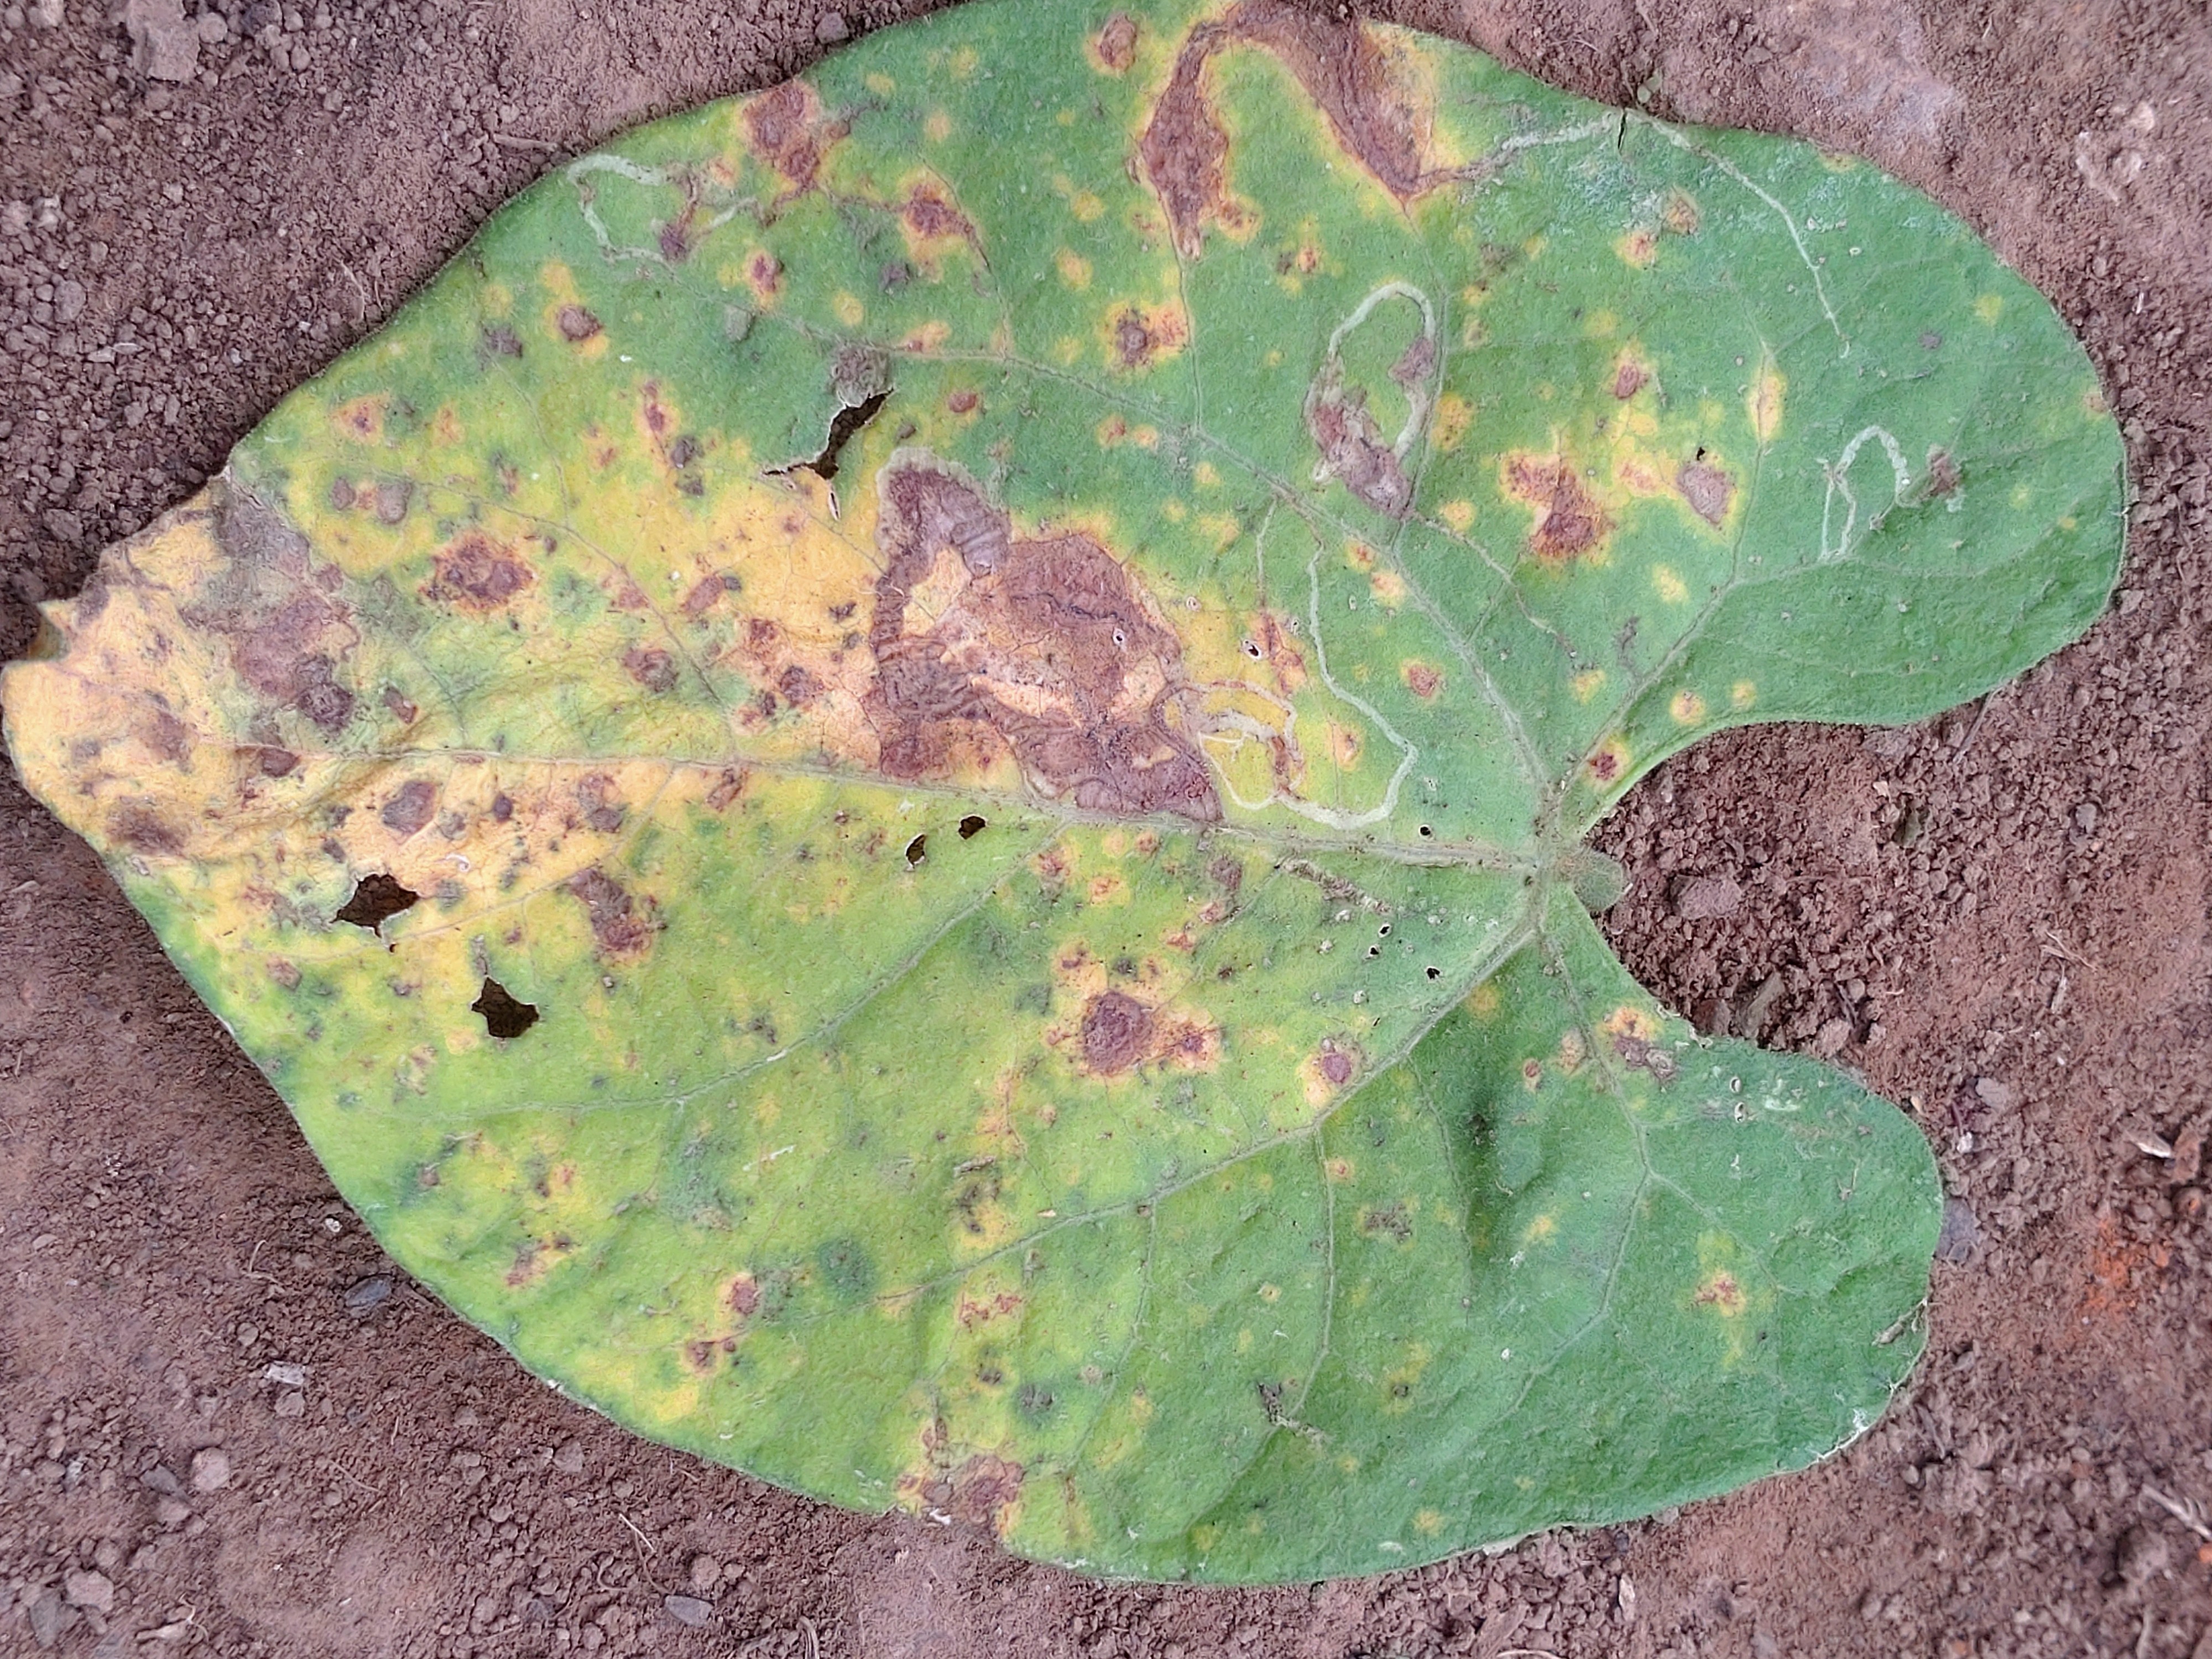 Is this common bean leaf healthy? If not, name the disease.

anthracnose
